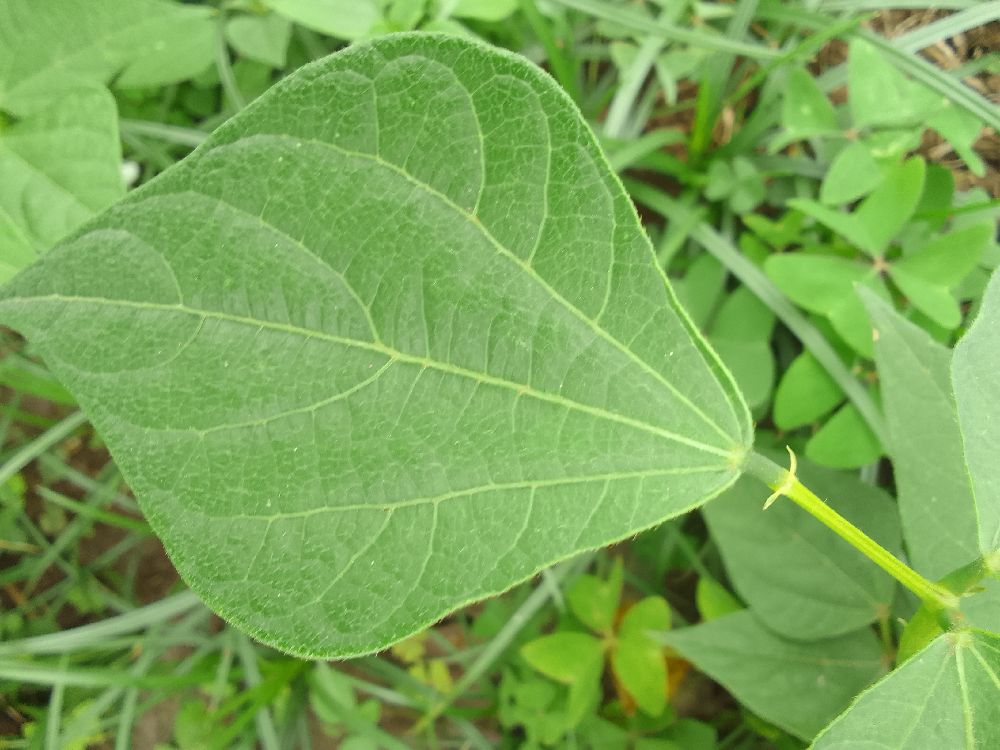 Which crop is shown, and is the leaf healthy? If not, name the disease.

common bean, healthy
